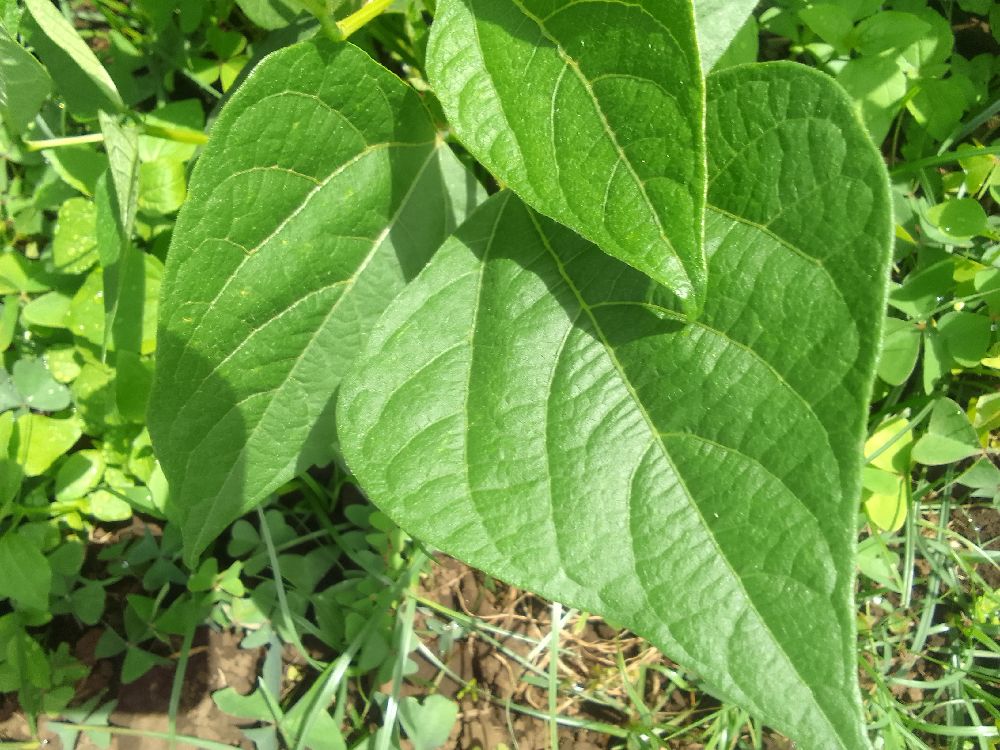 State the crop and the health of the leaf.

common bean, healthy
